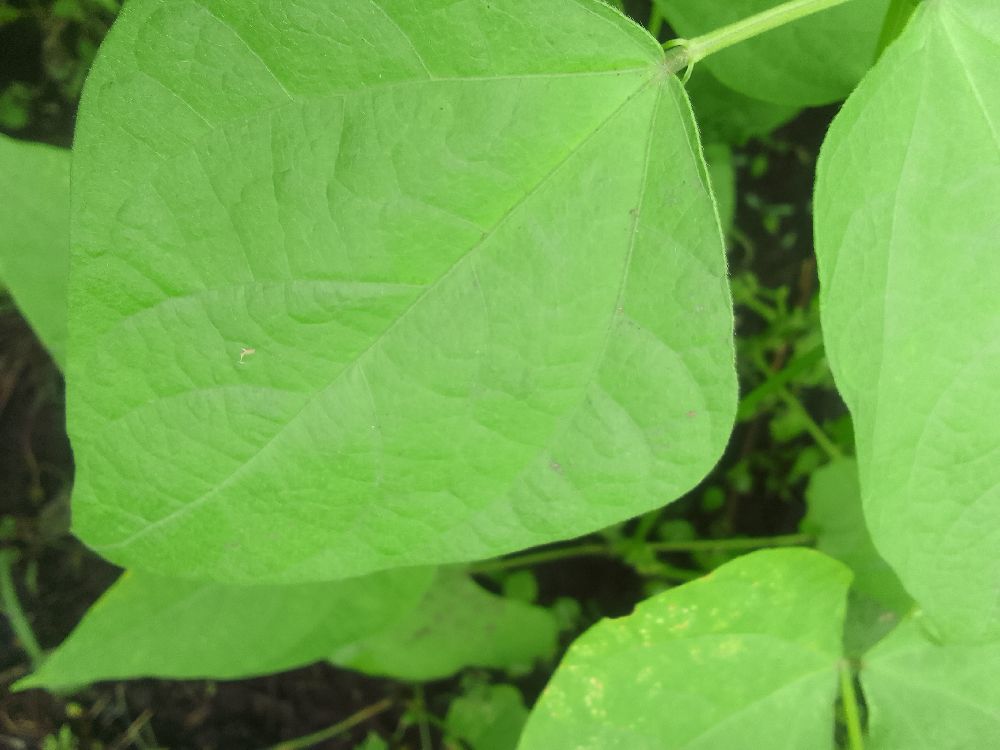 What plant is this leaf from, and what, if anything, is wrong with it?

common bean, healthy
